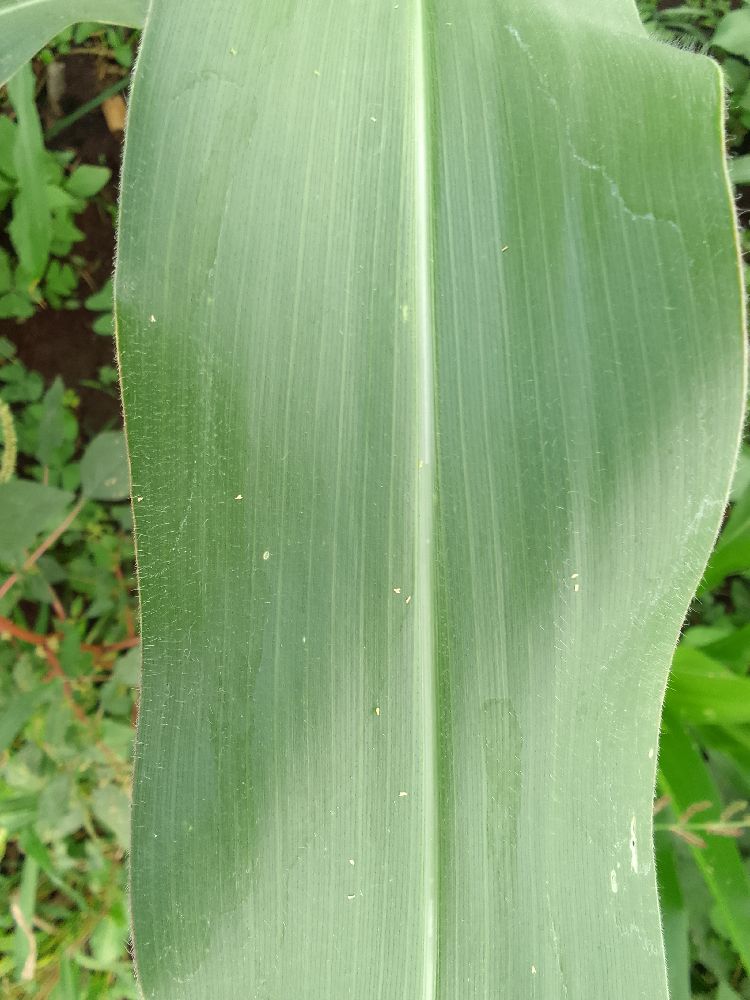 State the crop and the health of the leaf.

maize, healthy
